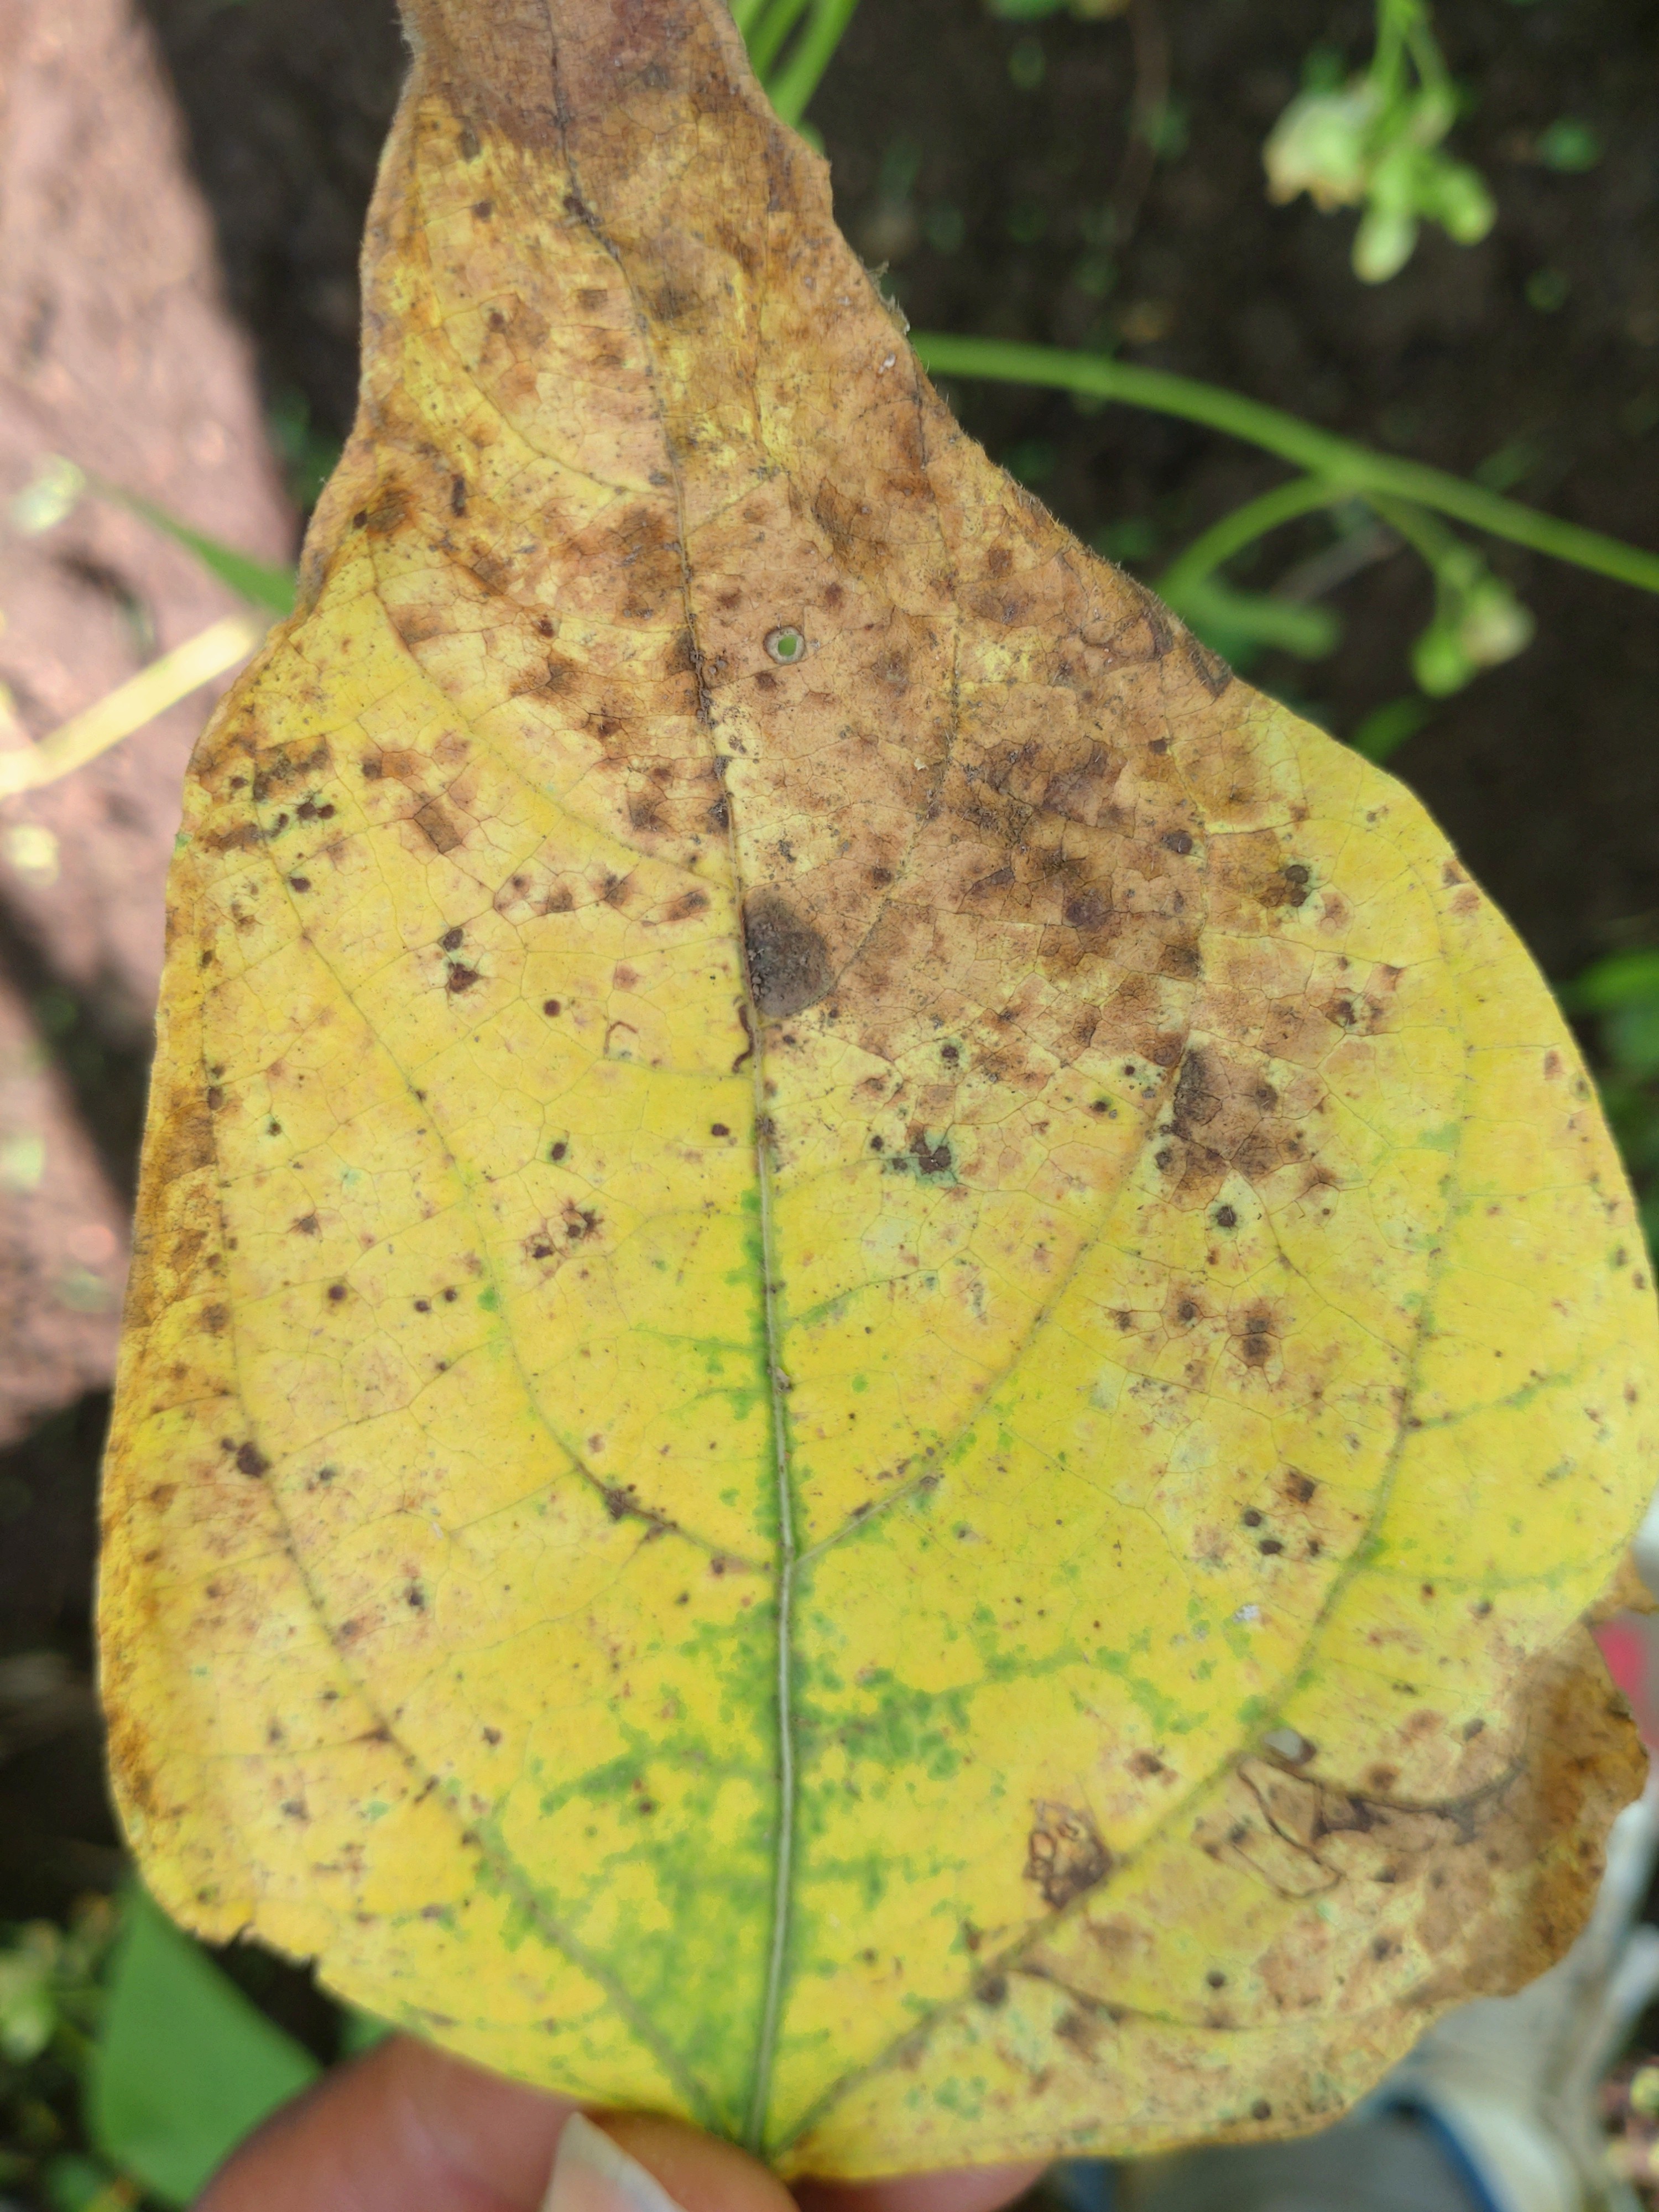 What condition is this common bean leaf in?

anthracnose
